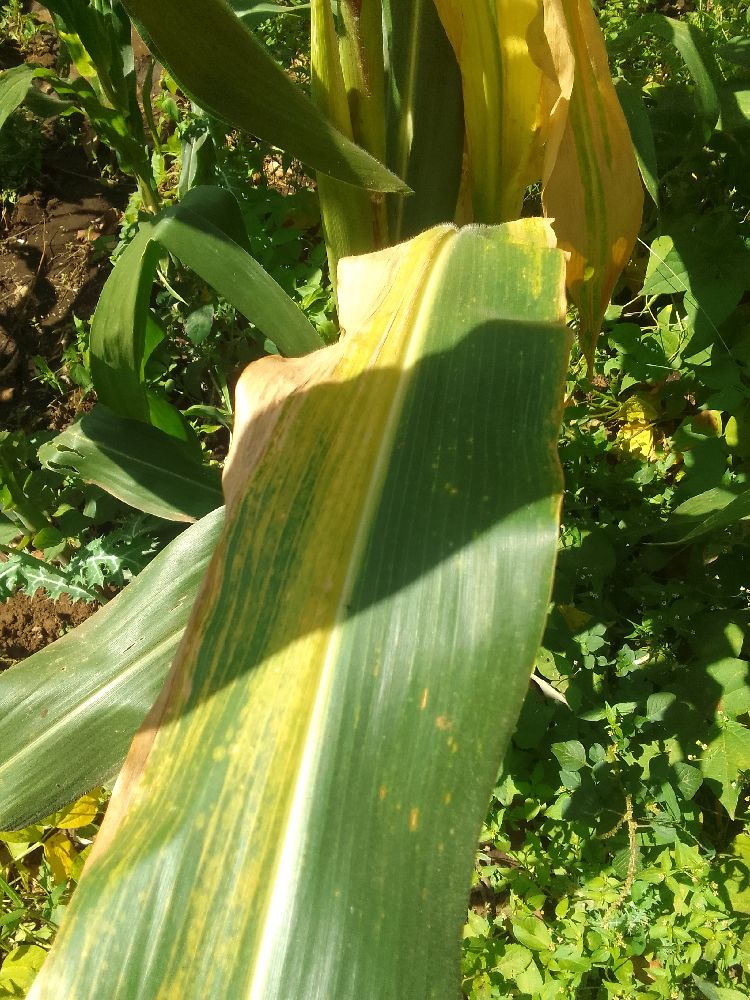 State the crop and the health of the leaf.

maize, maize lethal necrosis
